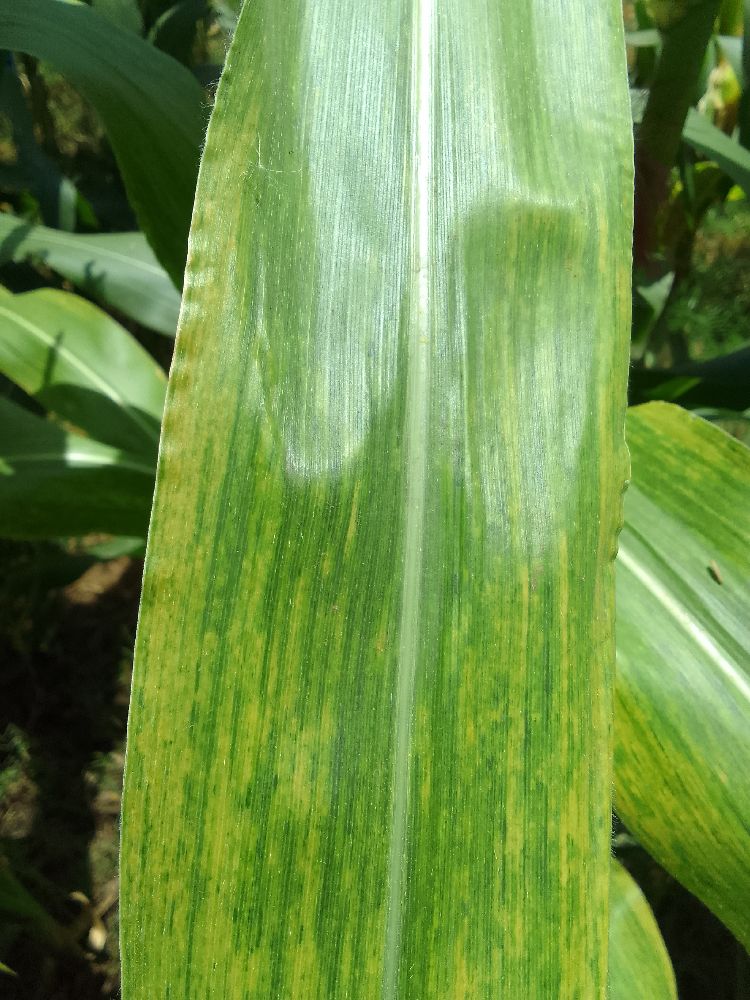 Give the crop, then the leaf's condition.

maize, maize lethal necrosis
